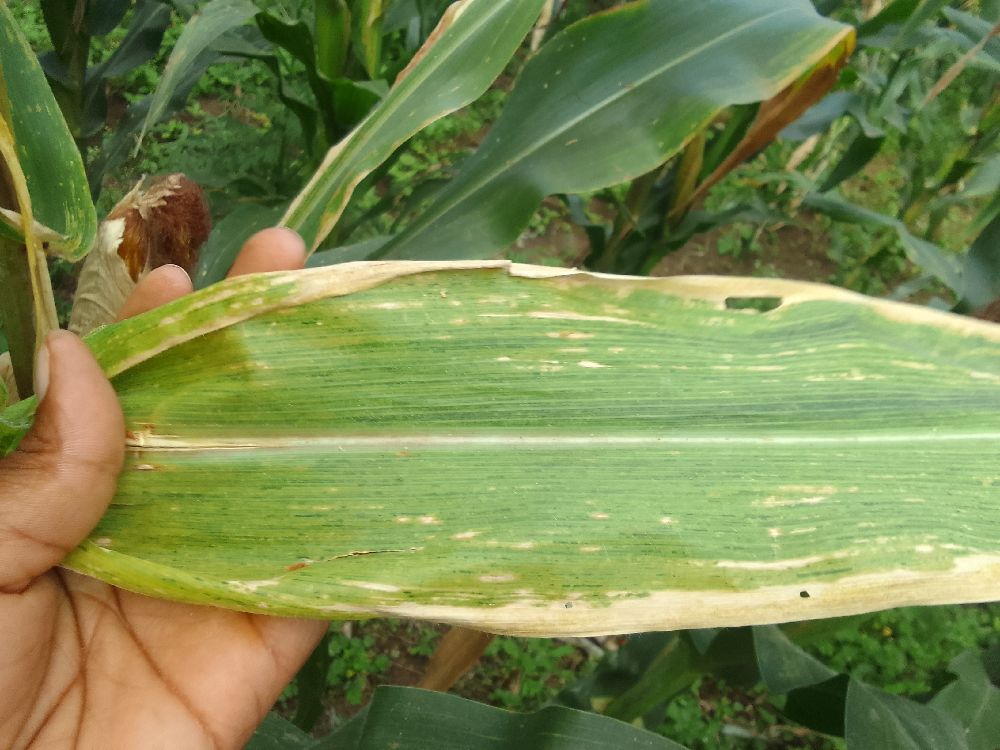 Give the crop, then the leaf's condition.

maize, maize lethal necrosis
